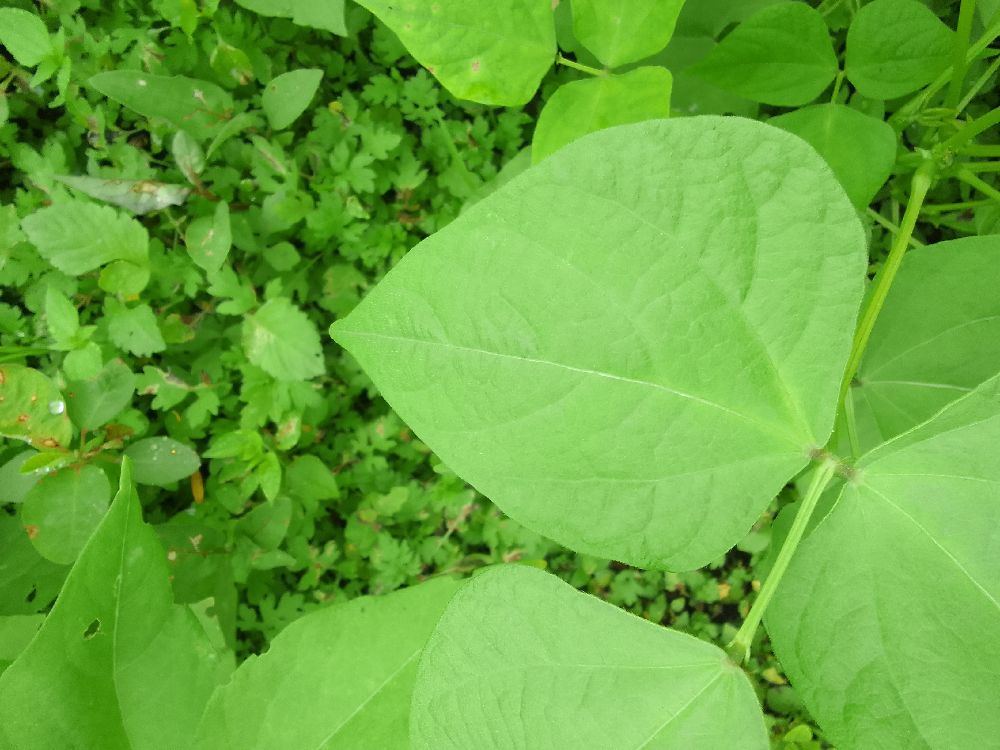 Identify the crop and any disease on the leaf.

common bean, healthy
